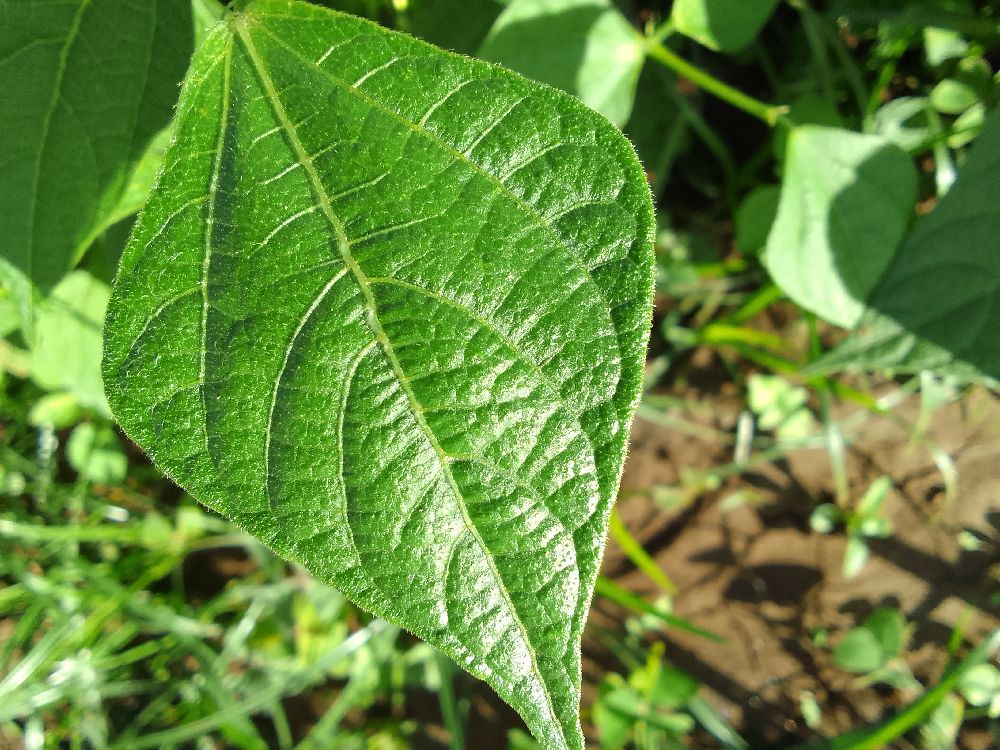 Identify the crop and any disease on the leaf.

common bean, healthy
